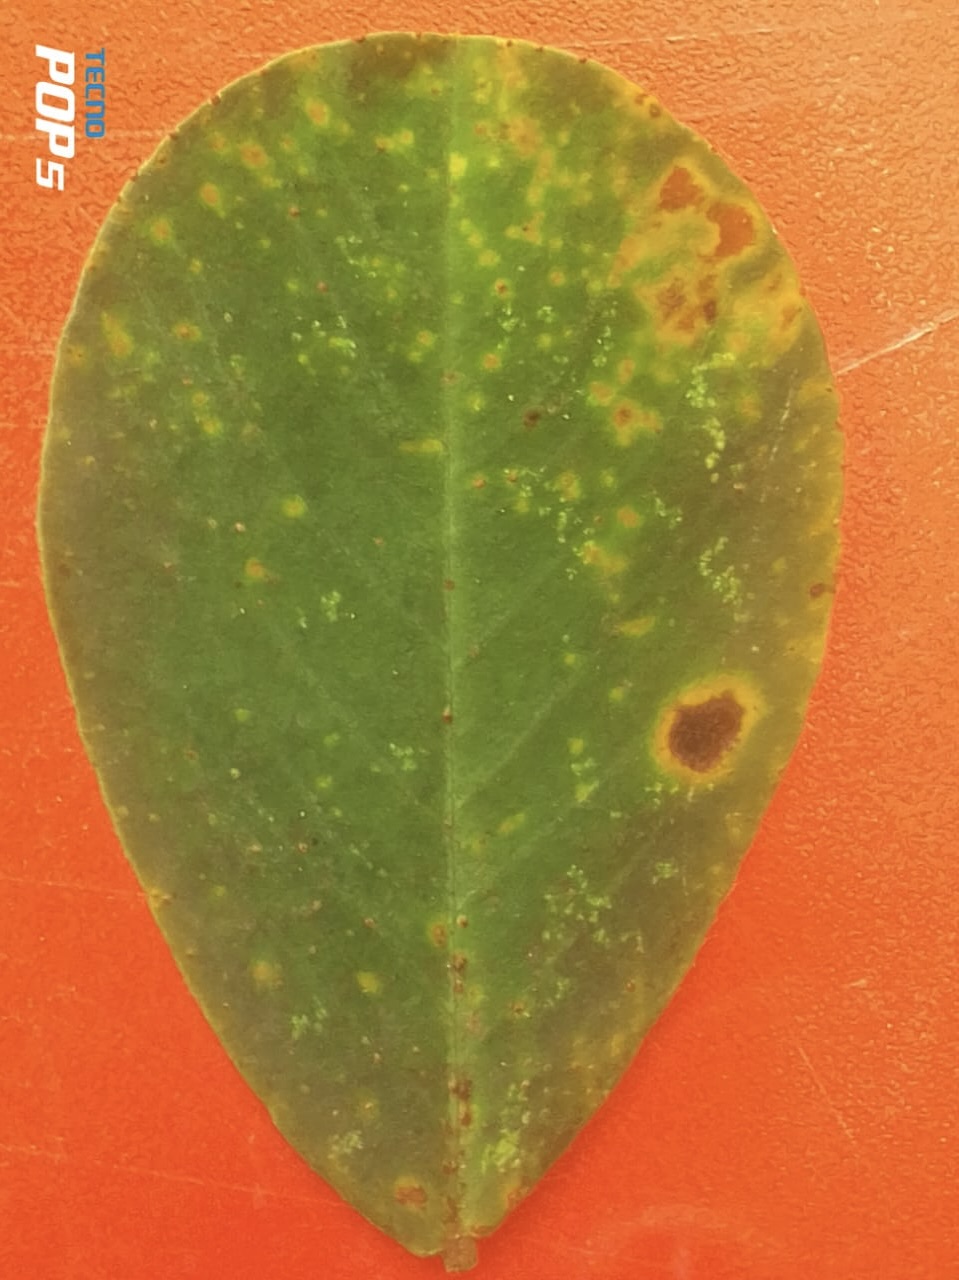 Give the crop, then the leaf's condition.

peanut, passalora arachidicola
